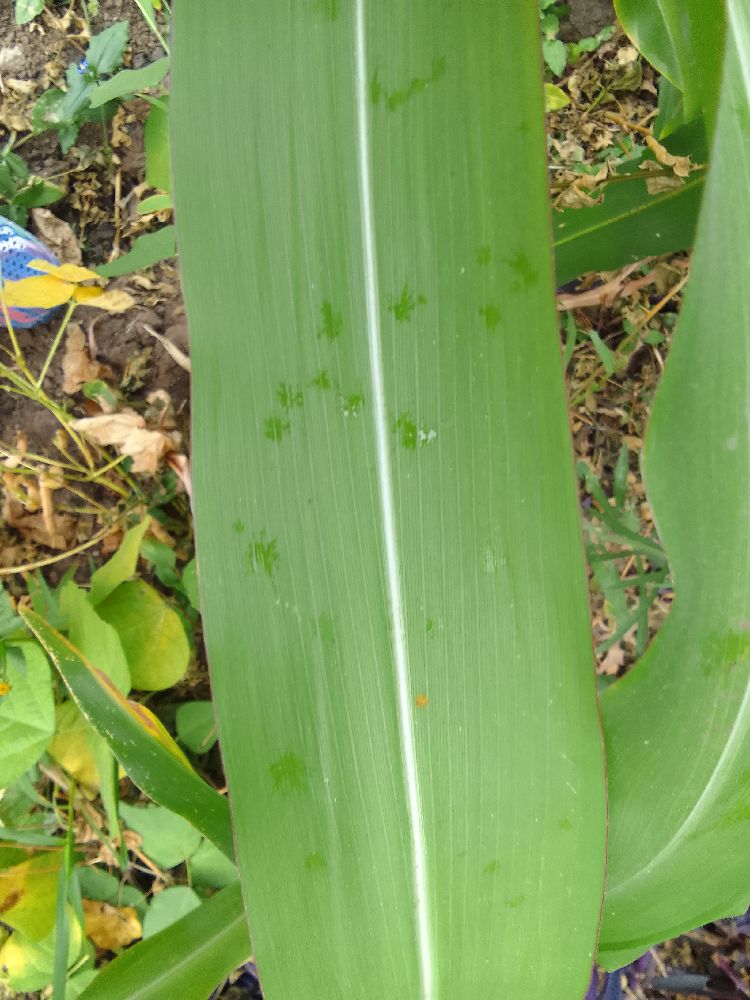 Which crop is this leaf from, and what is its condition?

maize, healthy
